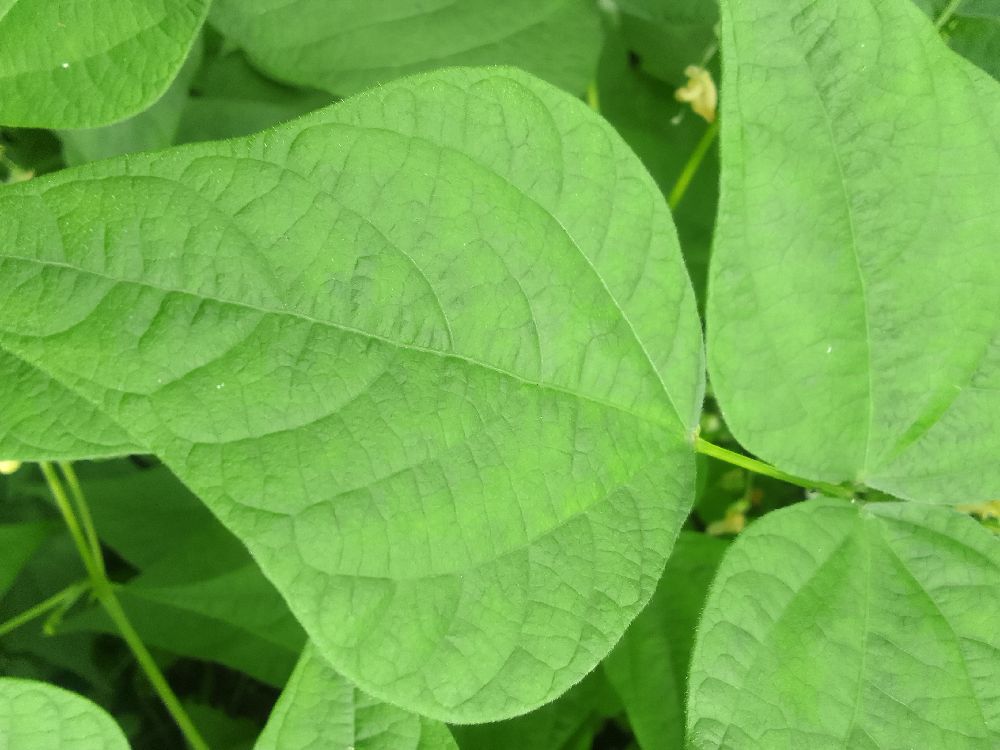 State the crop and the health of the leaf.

common bean, healthy
